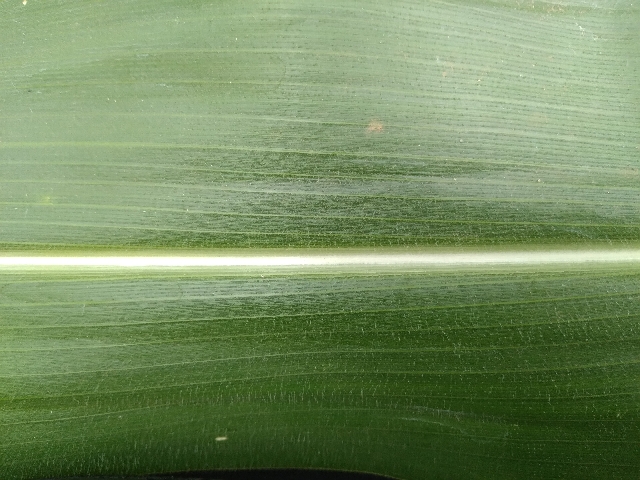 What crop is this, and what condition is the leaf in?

maize, healthy
